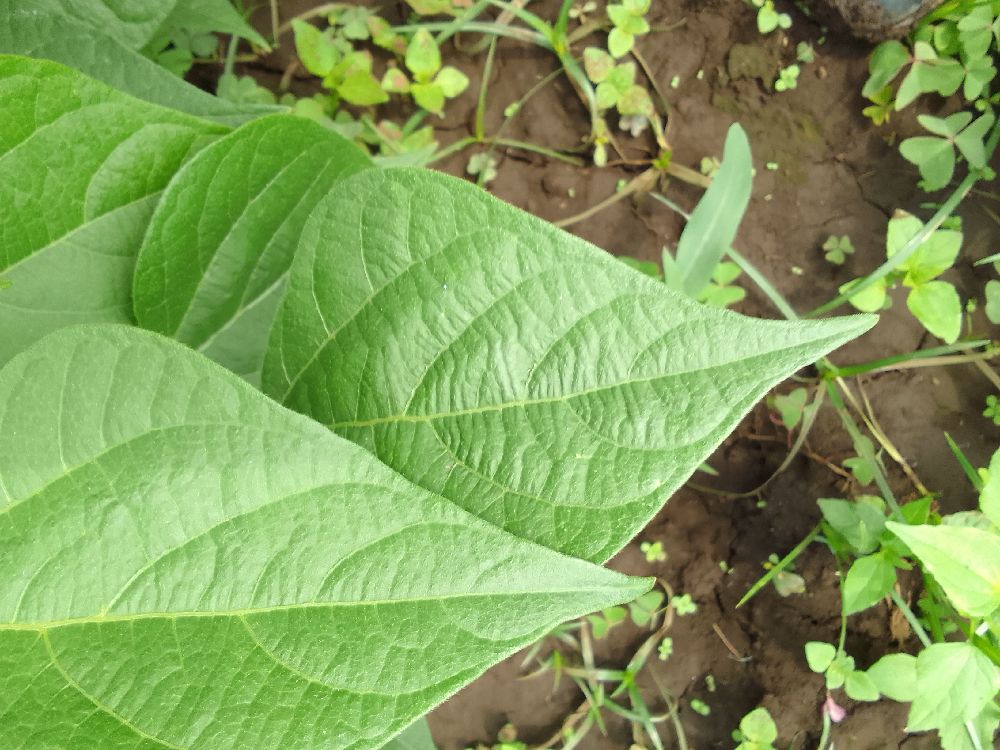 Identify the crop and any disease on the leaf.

common bean, healthy
